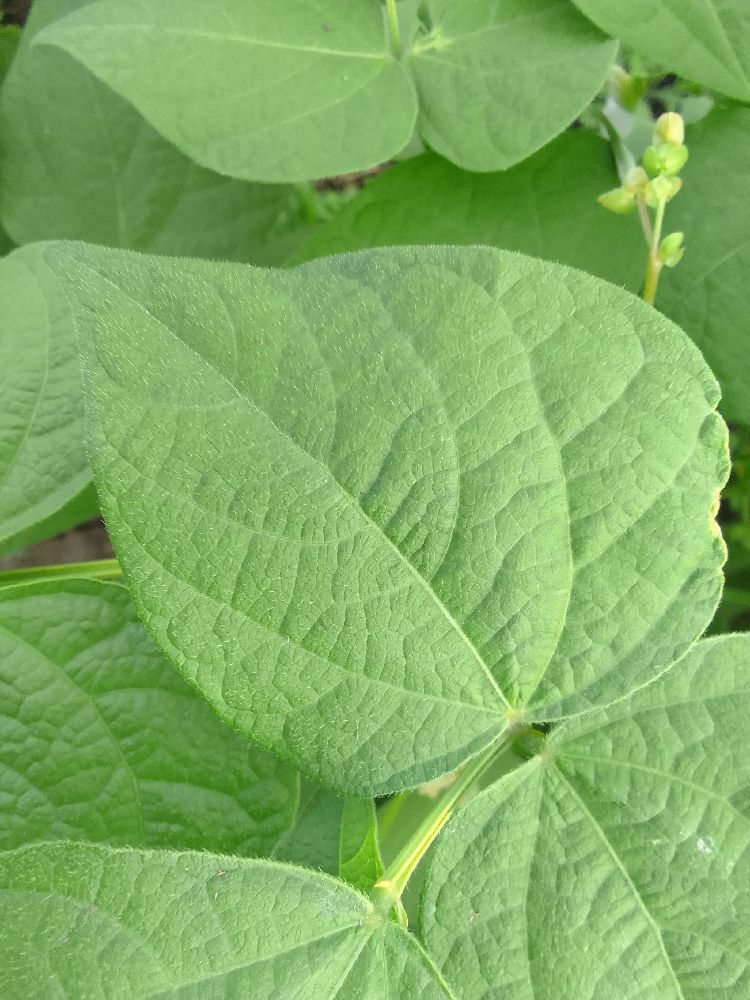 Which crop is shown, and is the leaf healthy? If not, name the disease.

common bean, healthy
